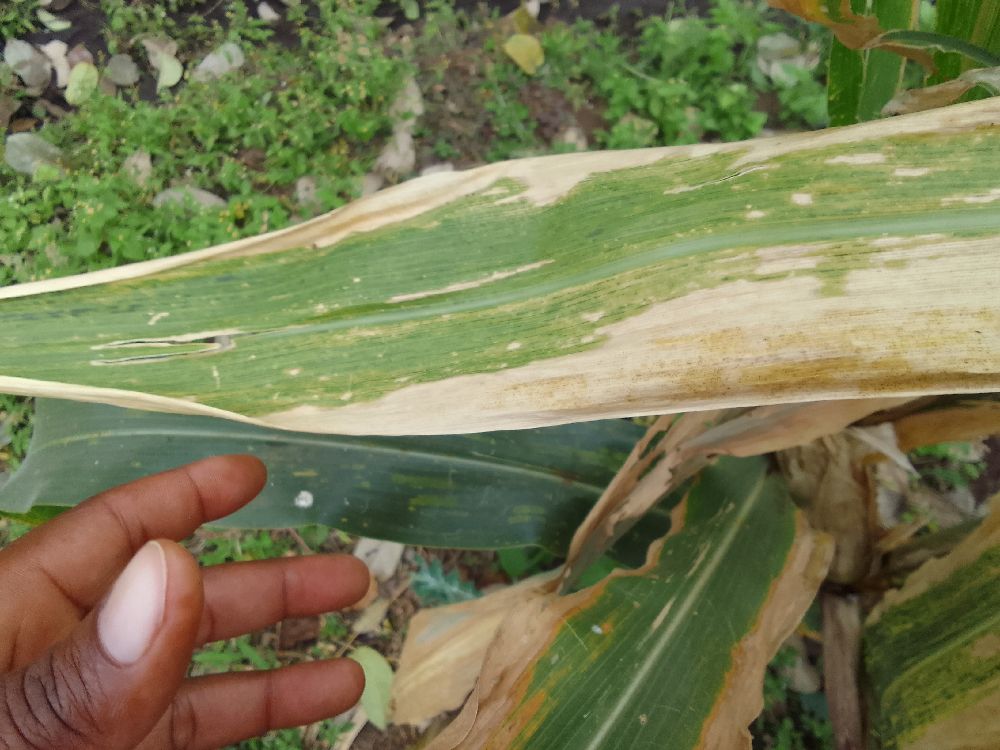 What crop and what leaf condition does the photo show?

maize, maize lethal necrosis
